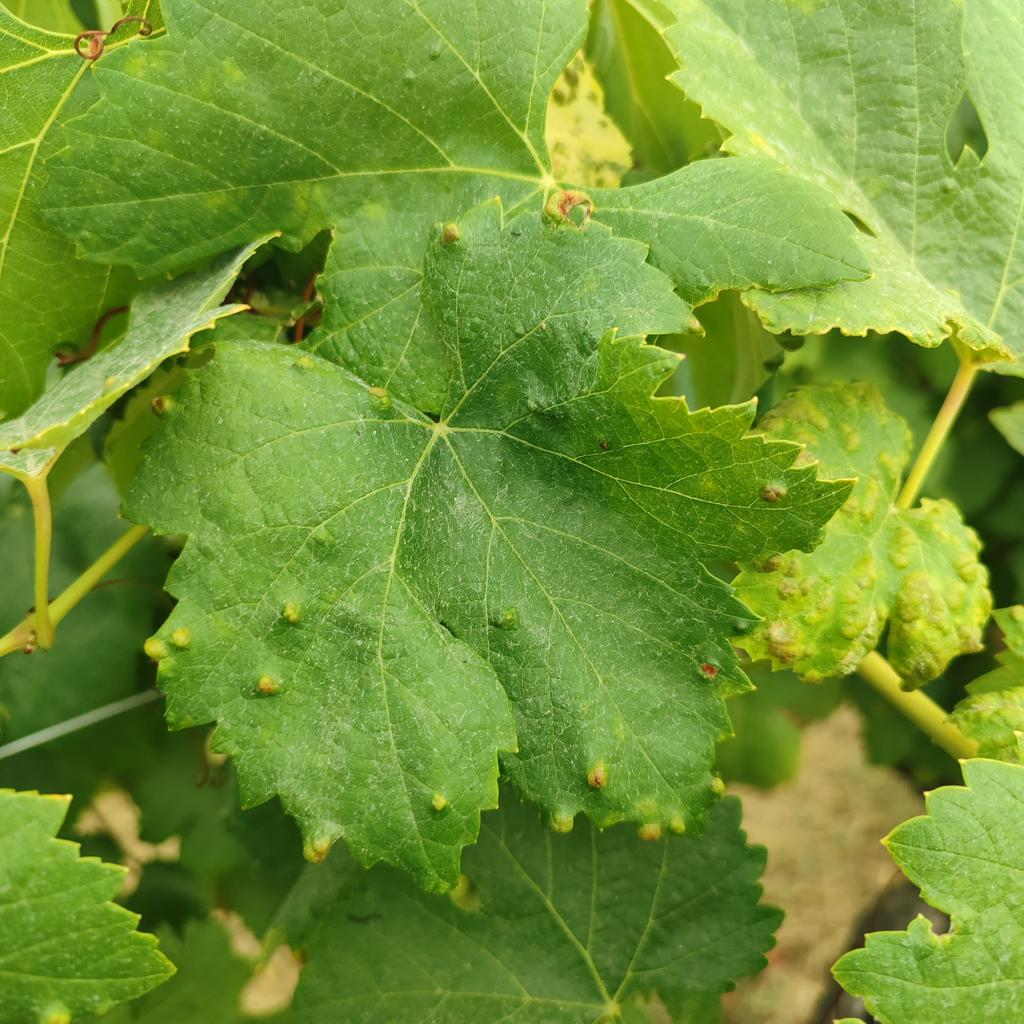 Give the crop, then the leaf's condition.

grapevine, erineum mite
